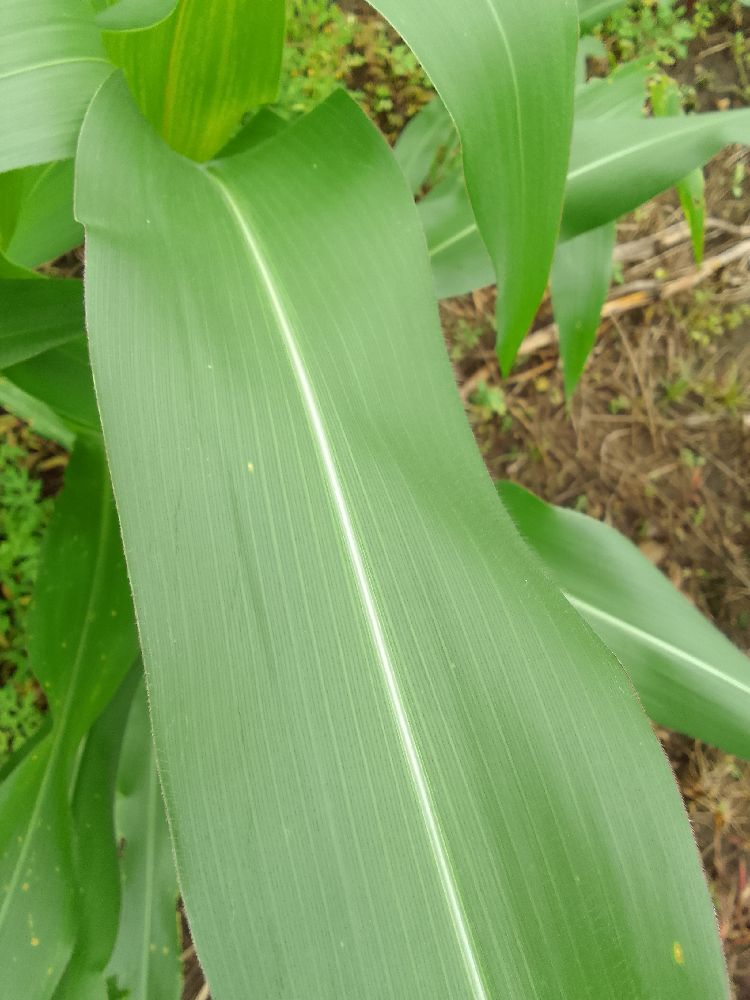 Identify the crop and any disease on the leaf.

maize, healthy
